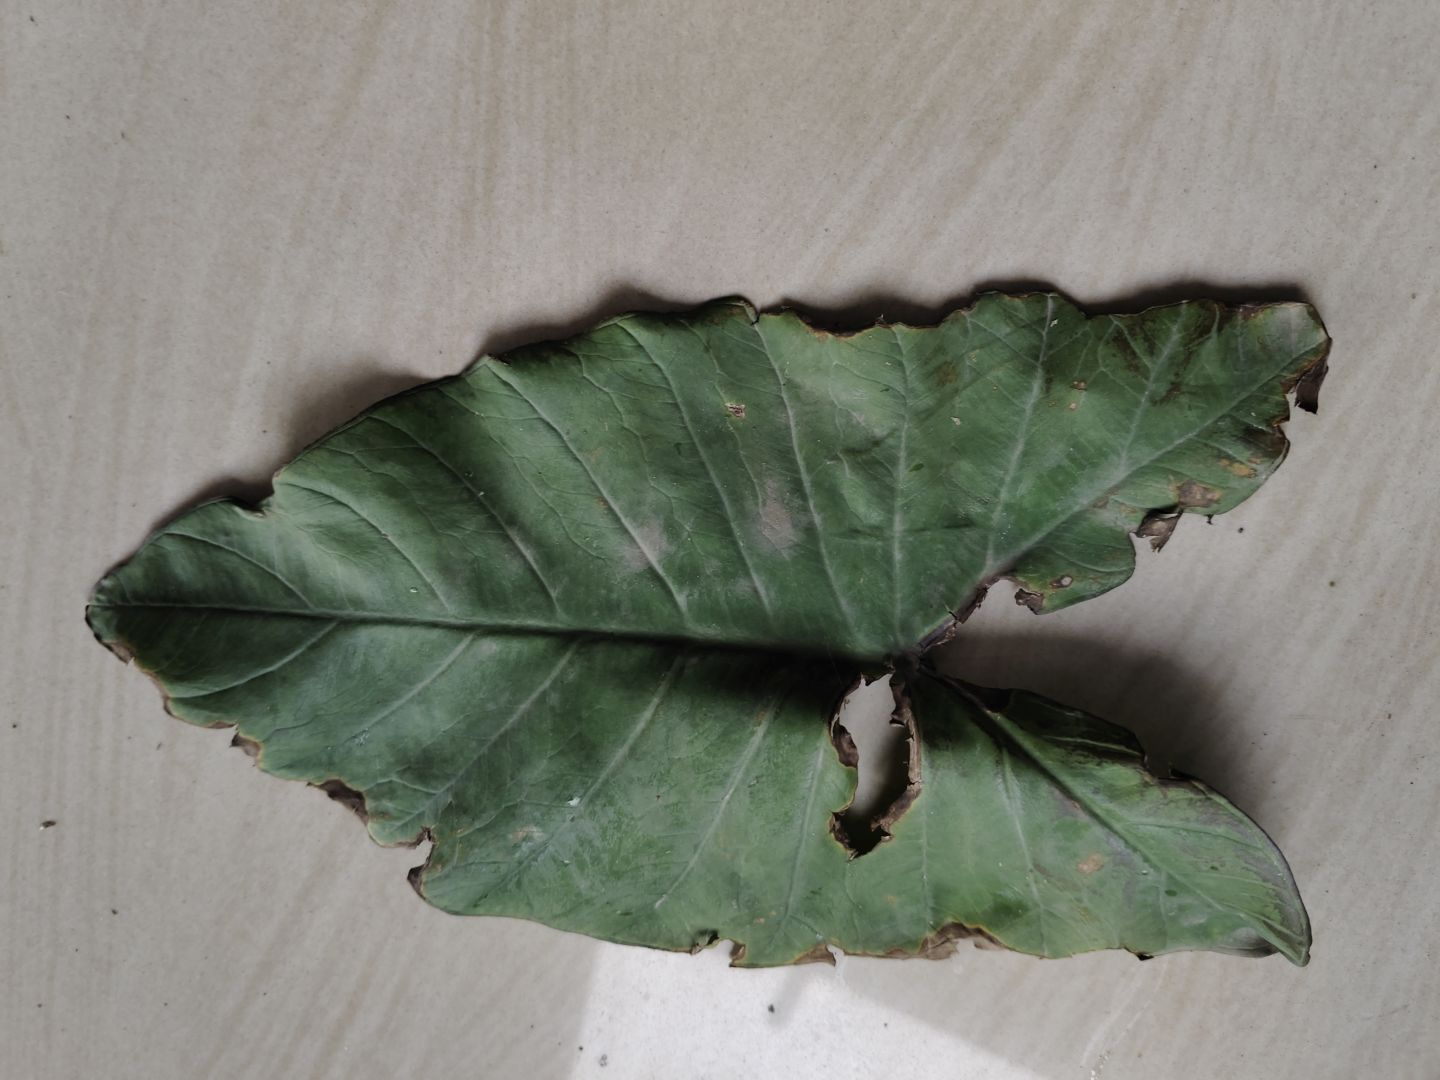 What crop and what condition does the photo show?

taro, leaf blight
